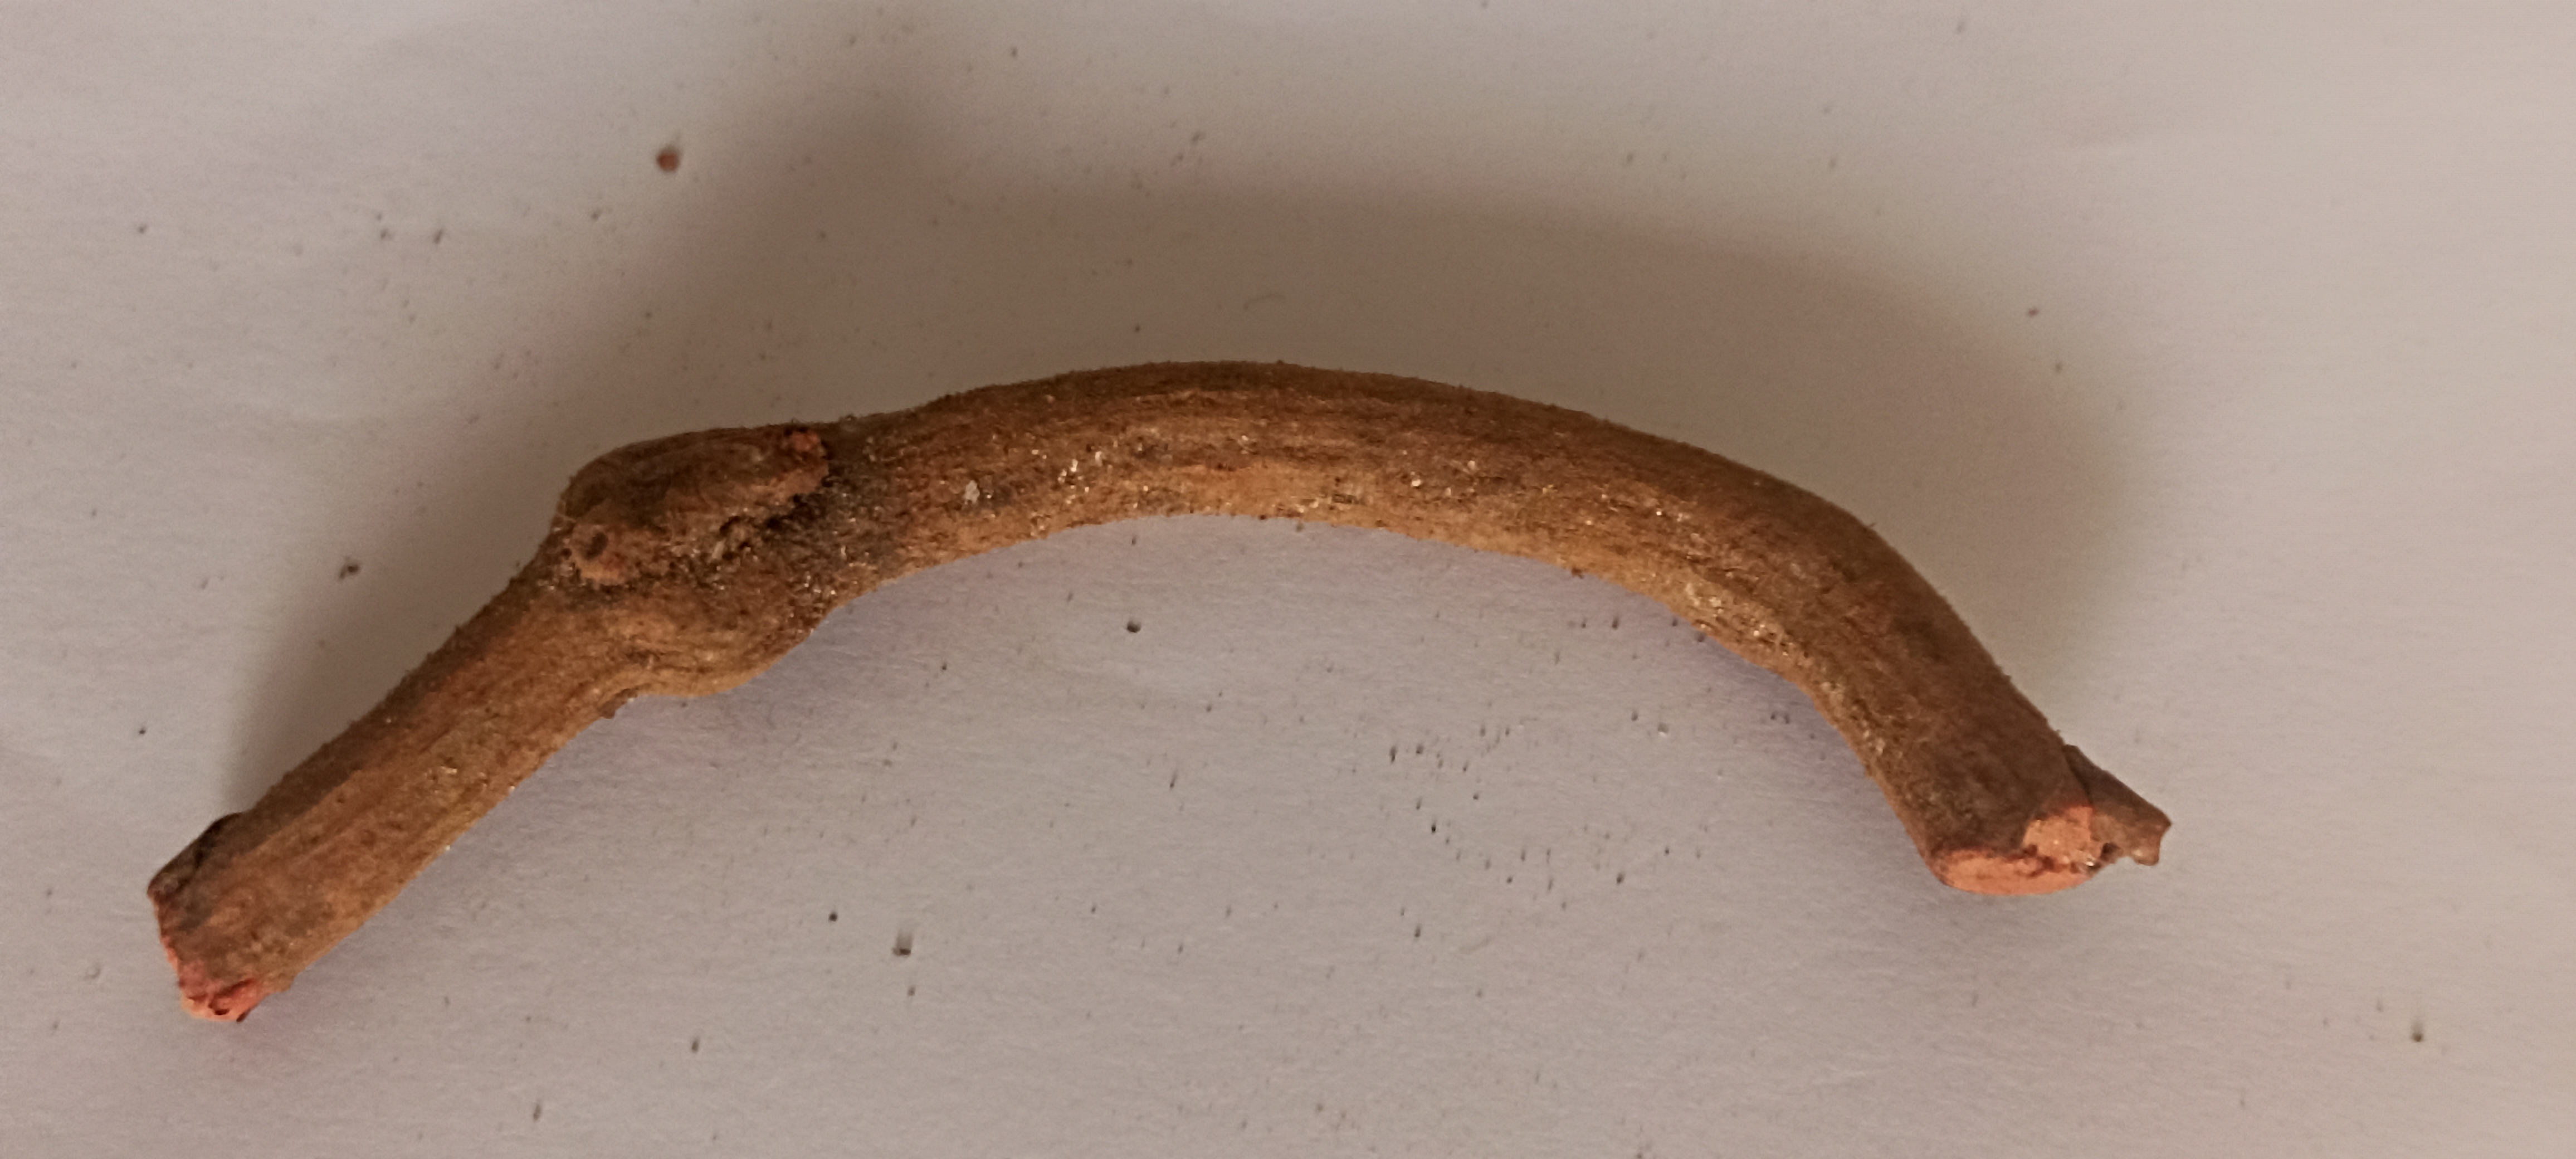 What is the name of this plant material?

manjistha
